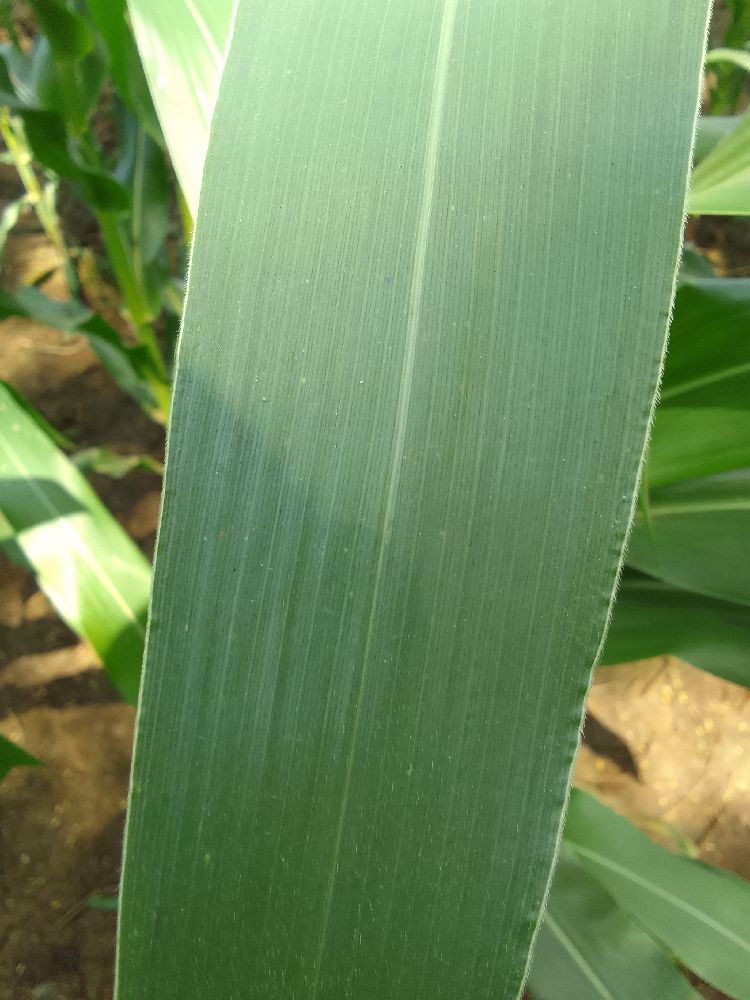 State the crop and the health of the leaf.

maize, healthy
